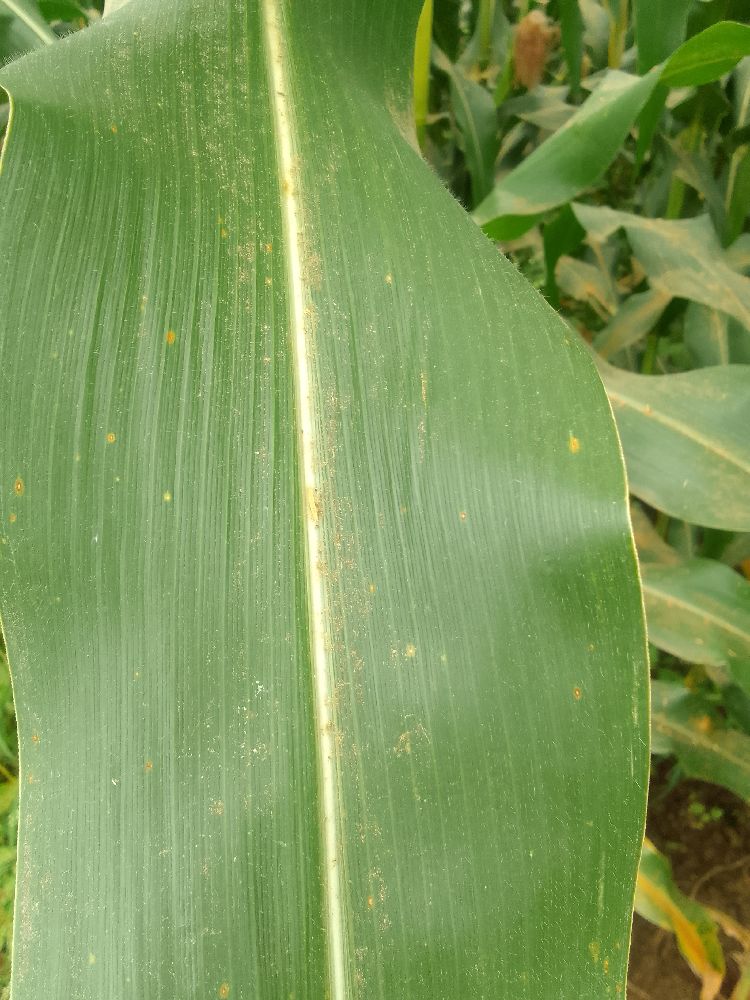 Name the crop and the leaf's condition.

maize, healthy
